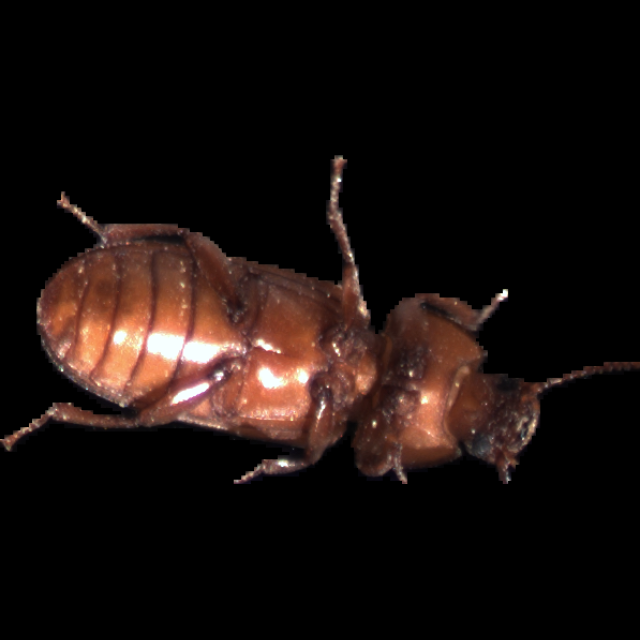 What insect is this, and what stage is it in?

mealworm beetle
